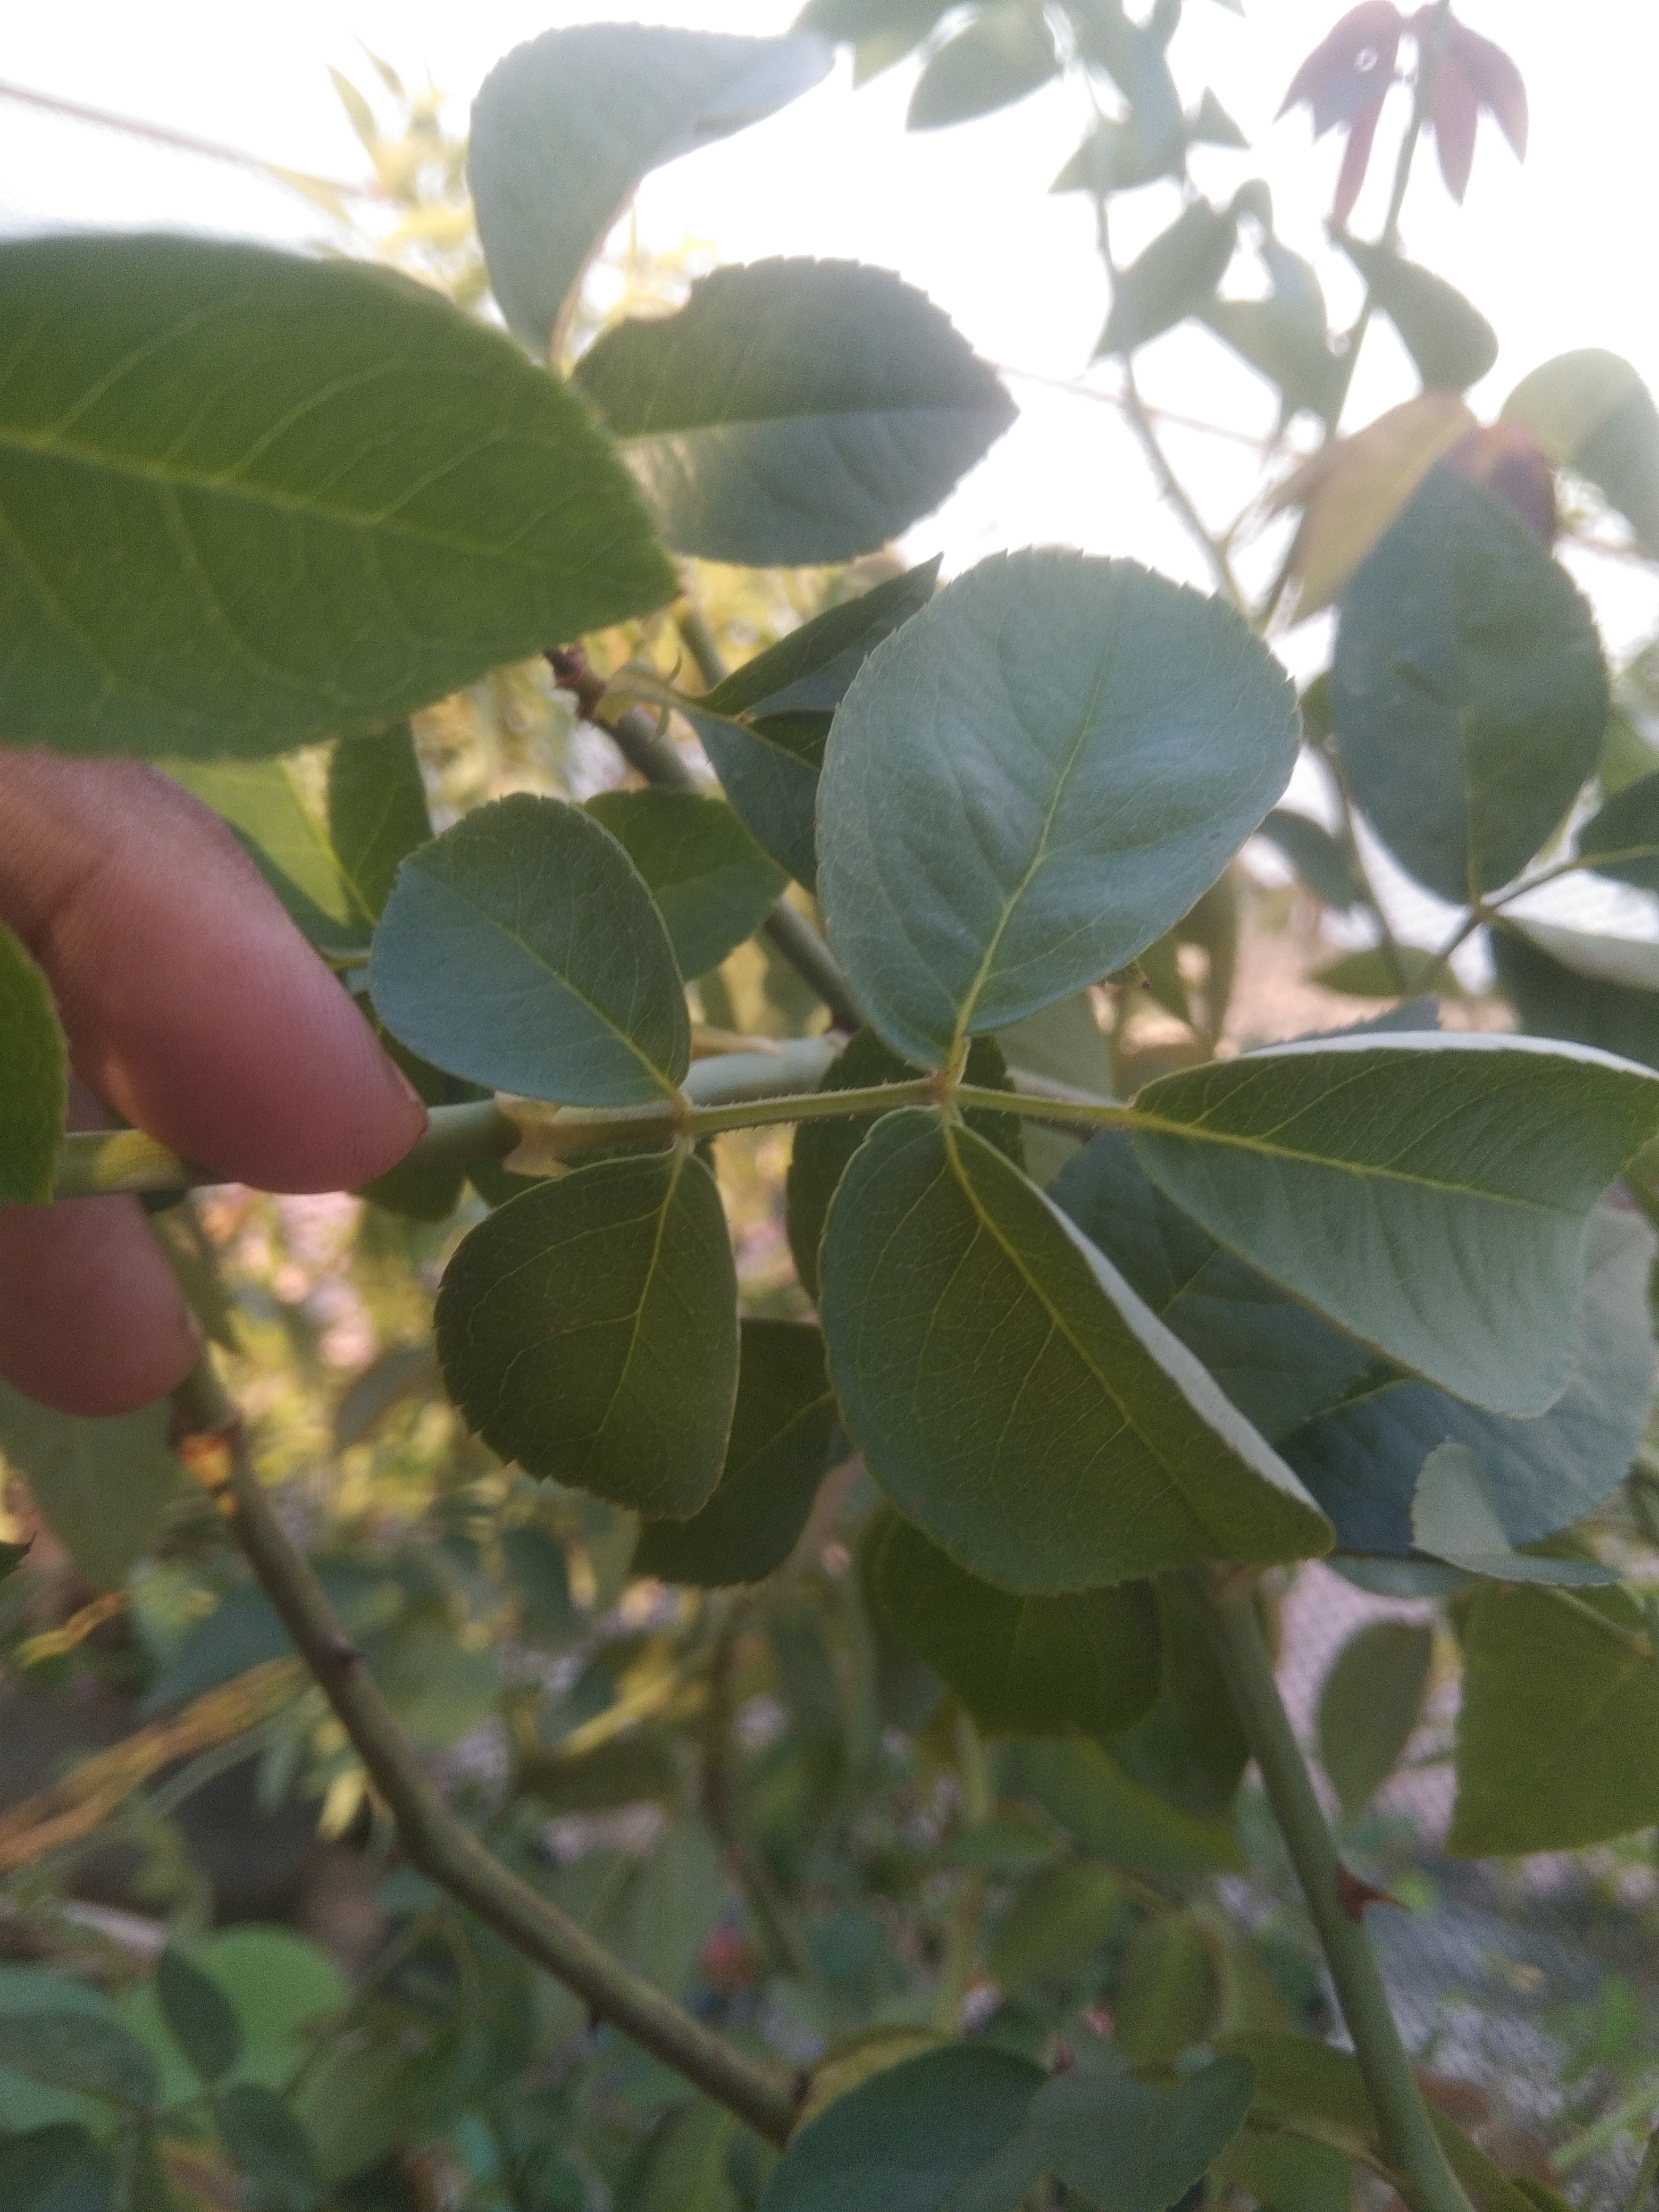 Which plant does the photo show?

rose
